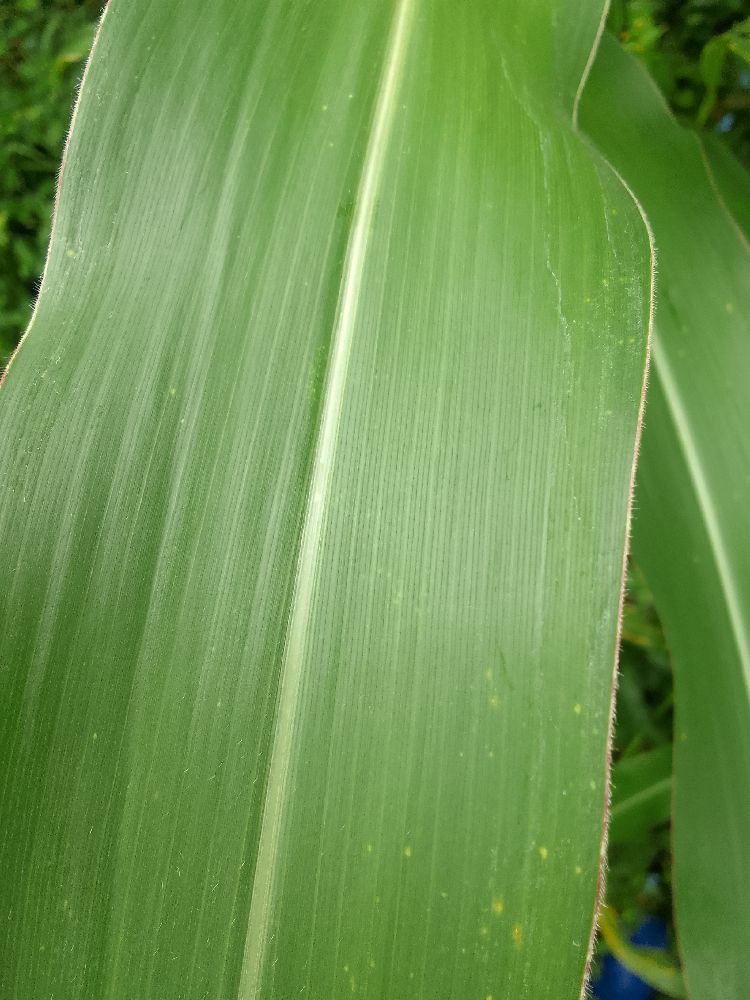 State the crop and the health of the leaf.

maize, healthy
